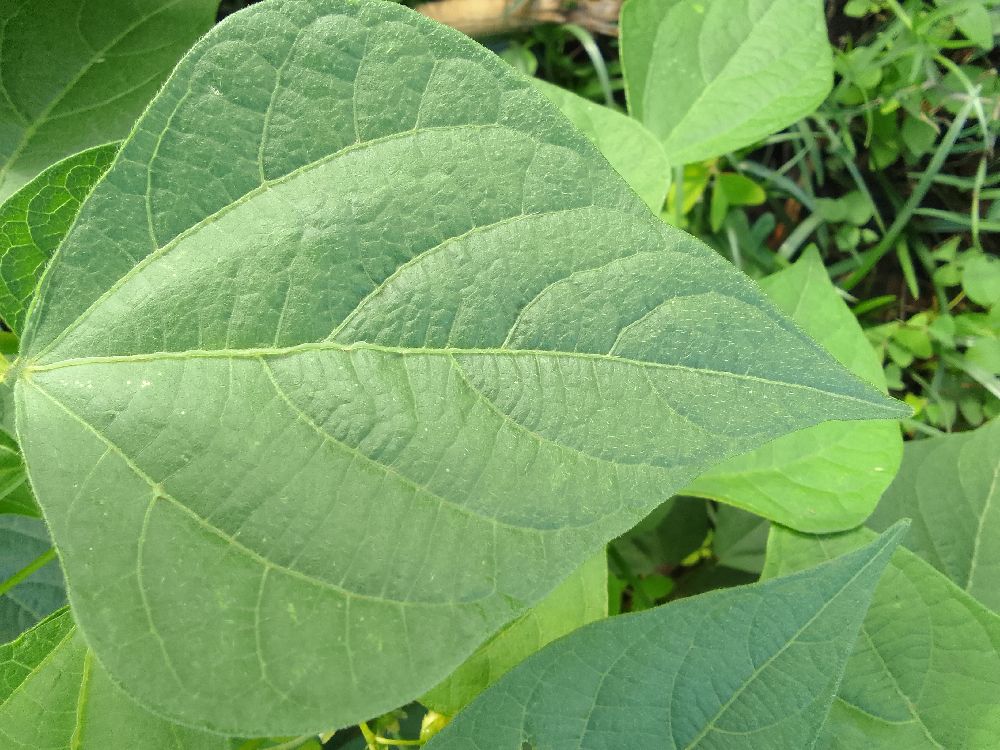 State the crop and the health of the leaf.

common bean, healthy
